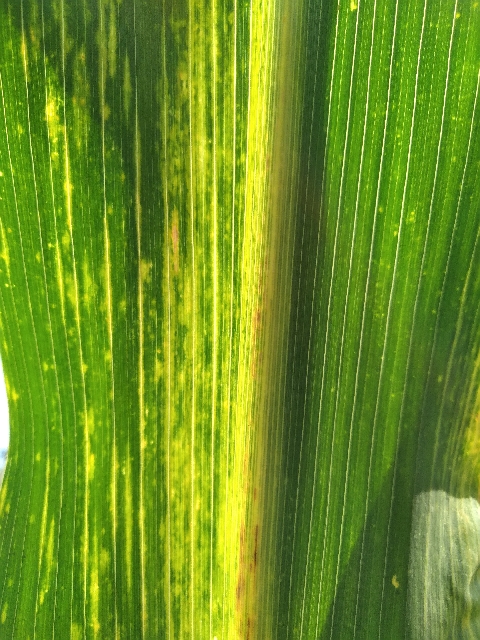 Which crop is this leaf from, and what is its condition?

maize, maize lethal necrosis
